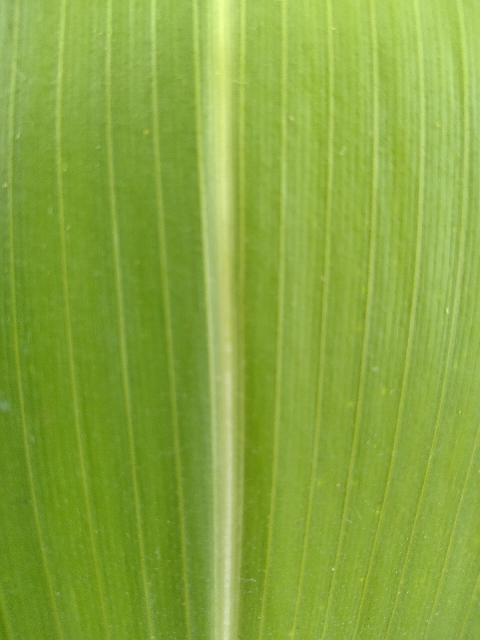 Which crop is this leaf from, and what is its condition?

maize, healthy
